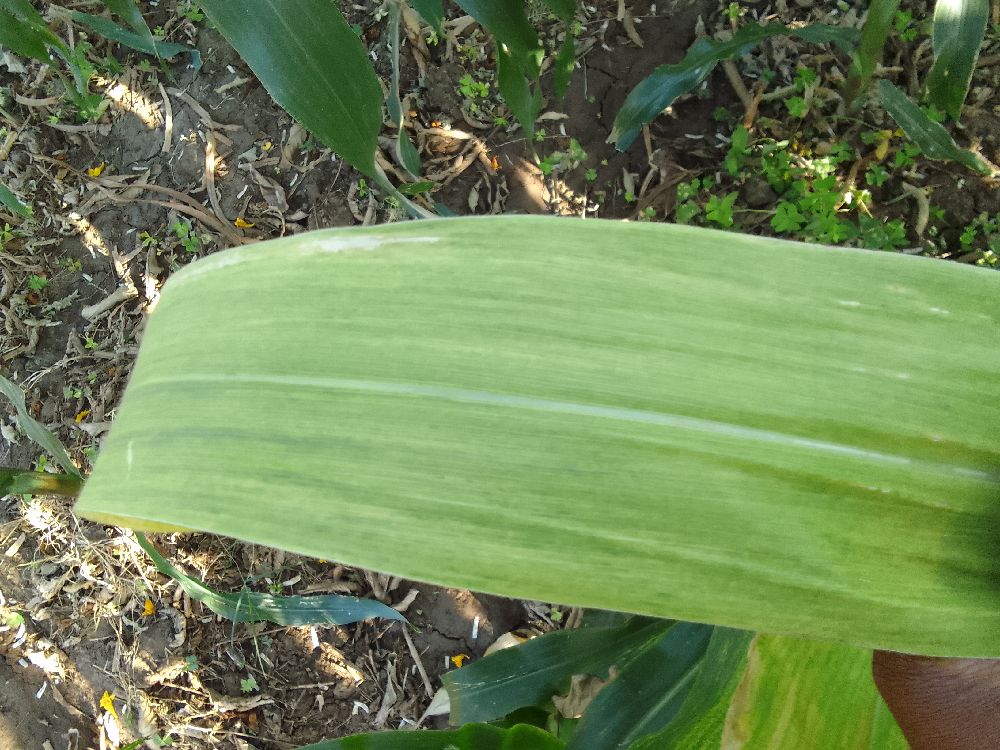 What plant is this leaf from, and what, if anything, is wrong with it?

maize, maize lethal necrosis
